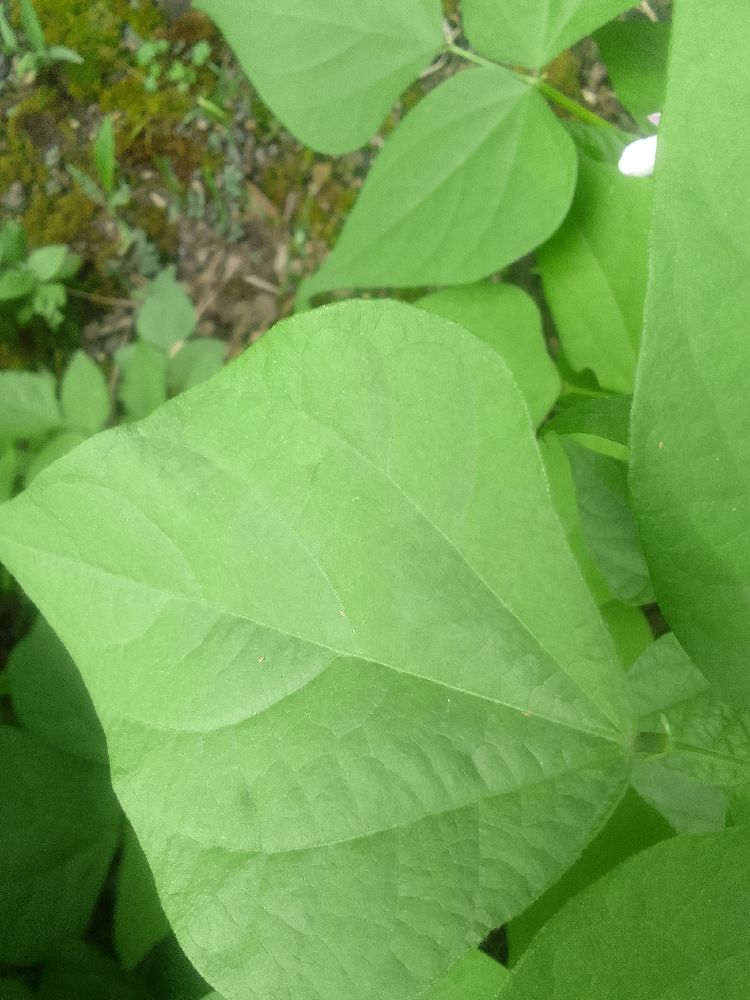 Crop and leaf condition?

common bean, healthy
